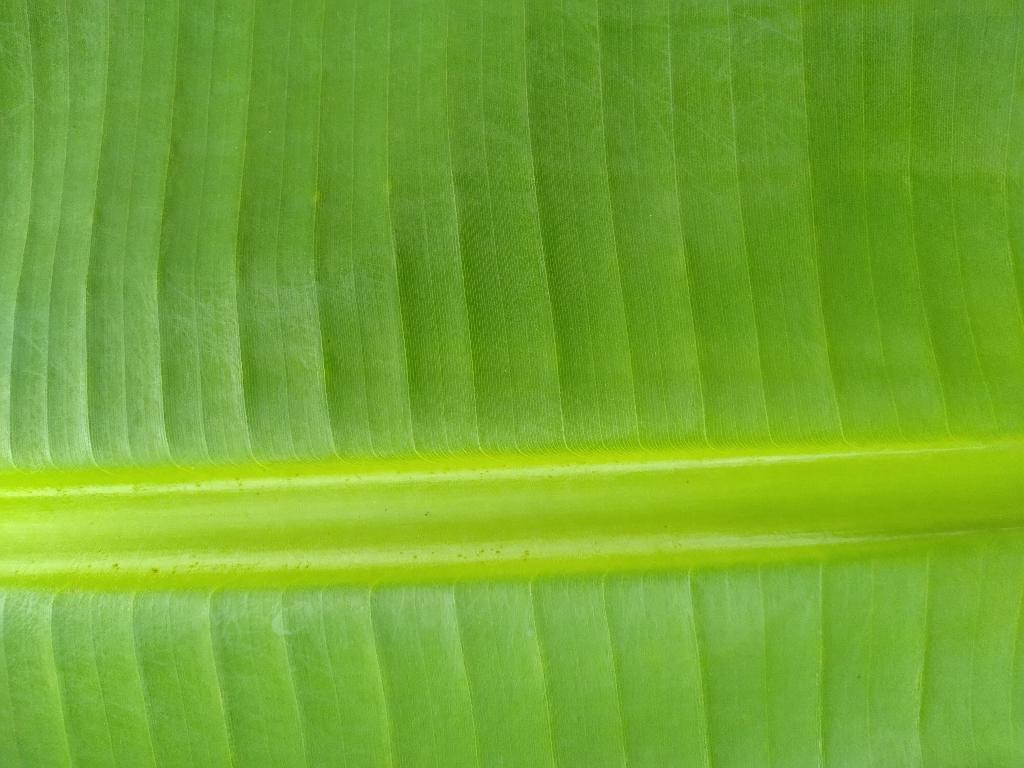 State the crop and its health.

banana, healthy
